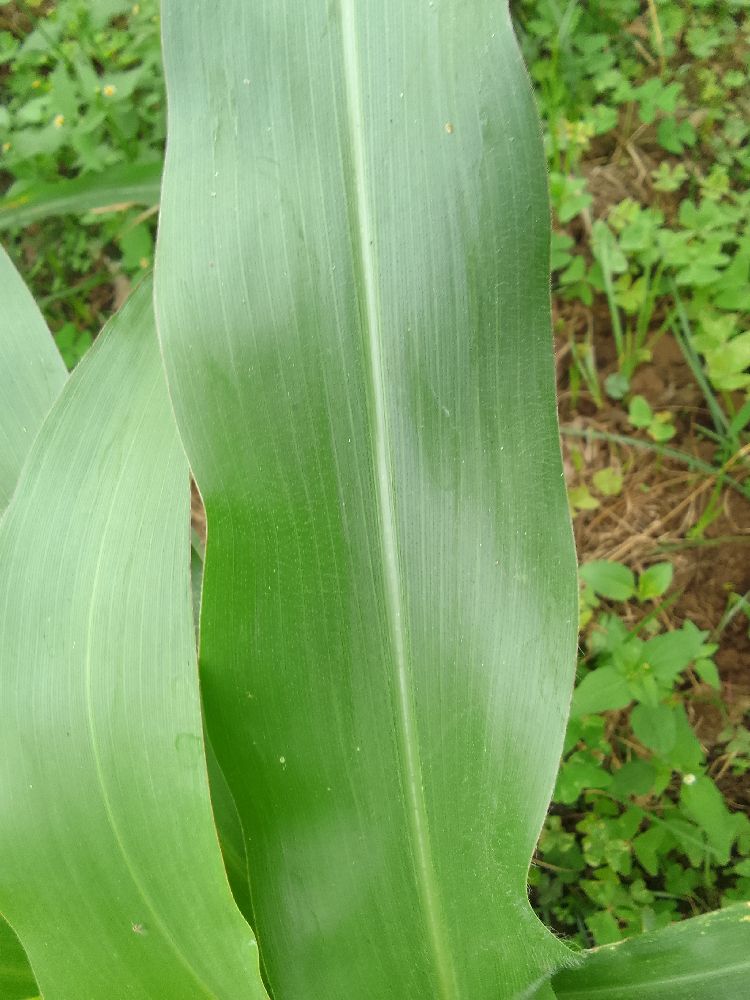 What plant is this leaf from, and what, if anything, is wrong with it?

maize, healthy
